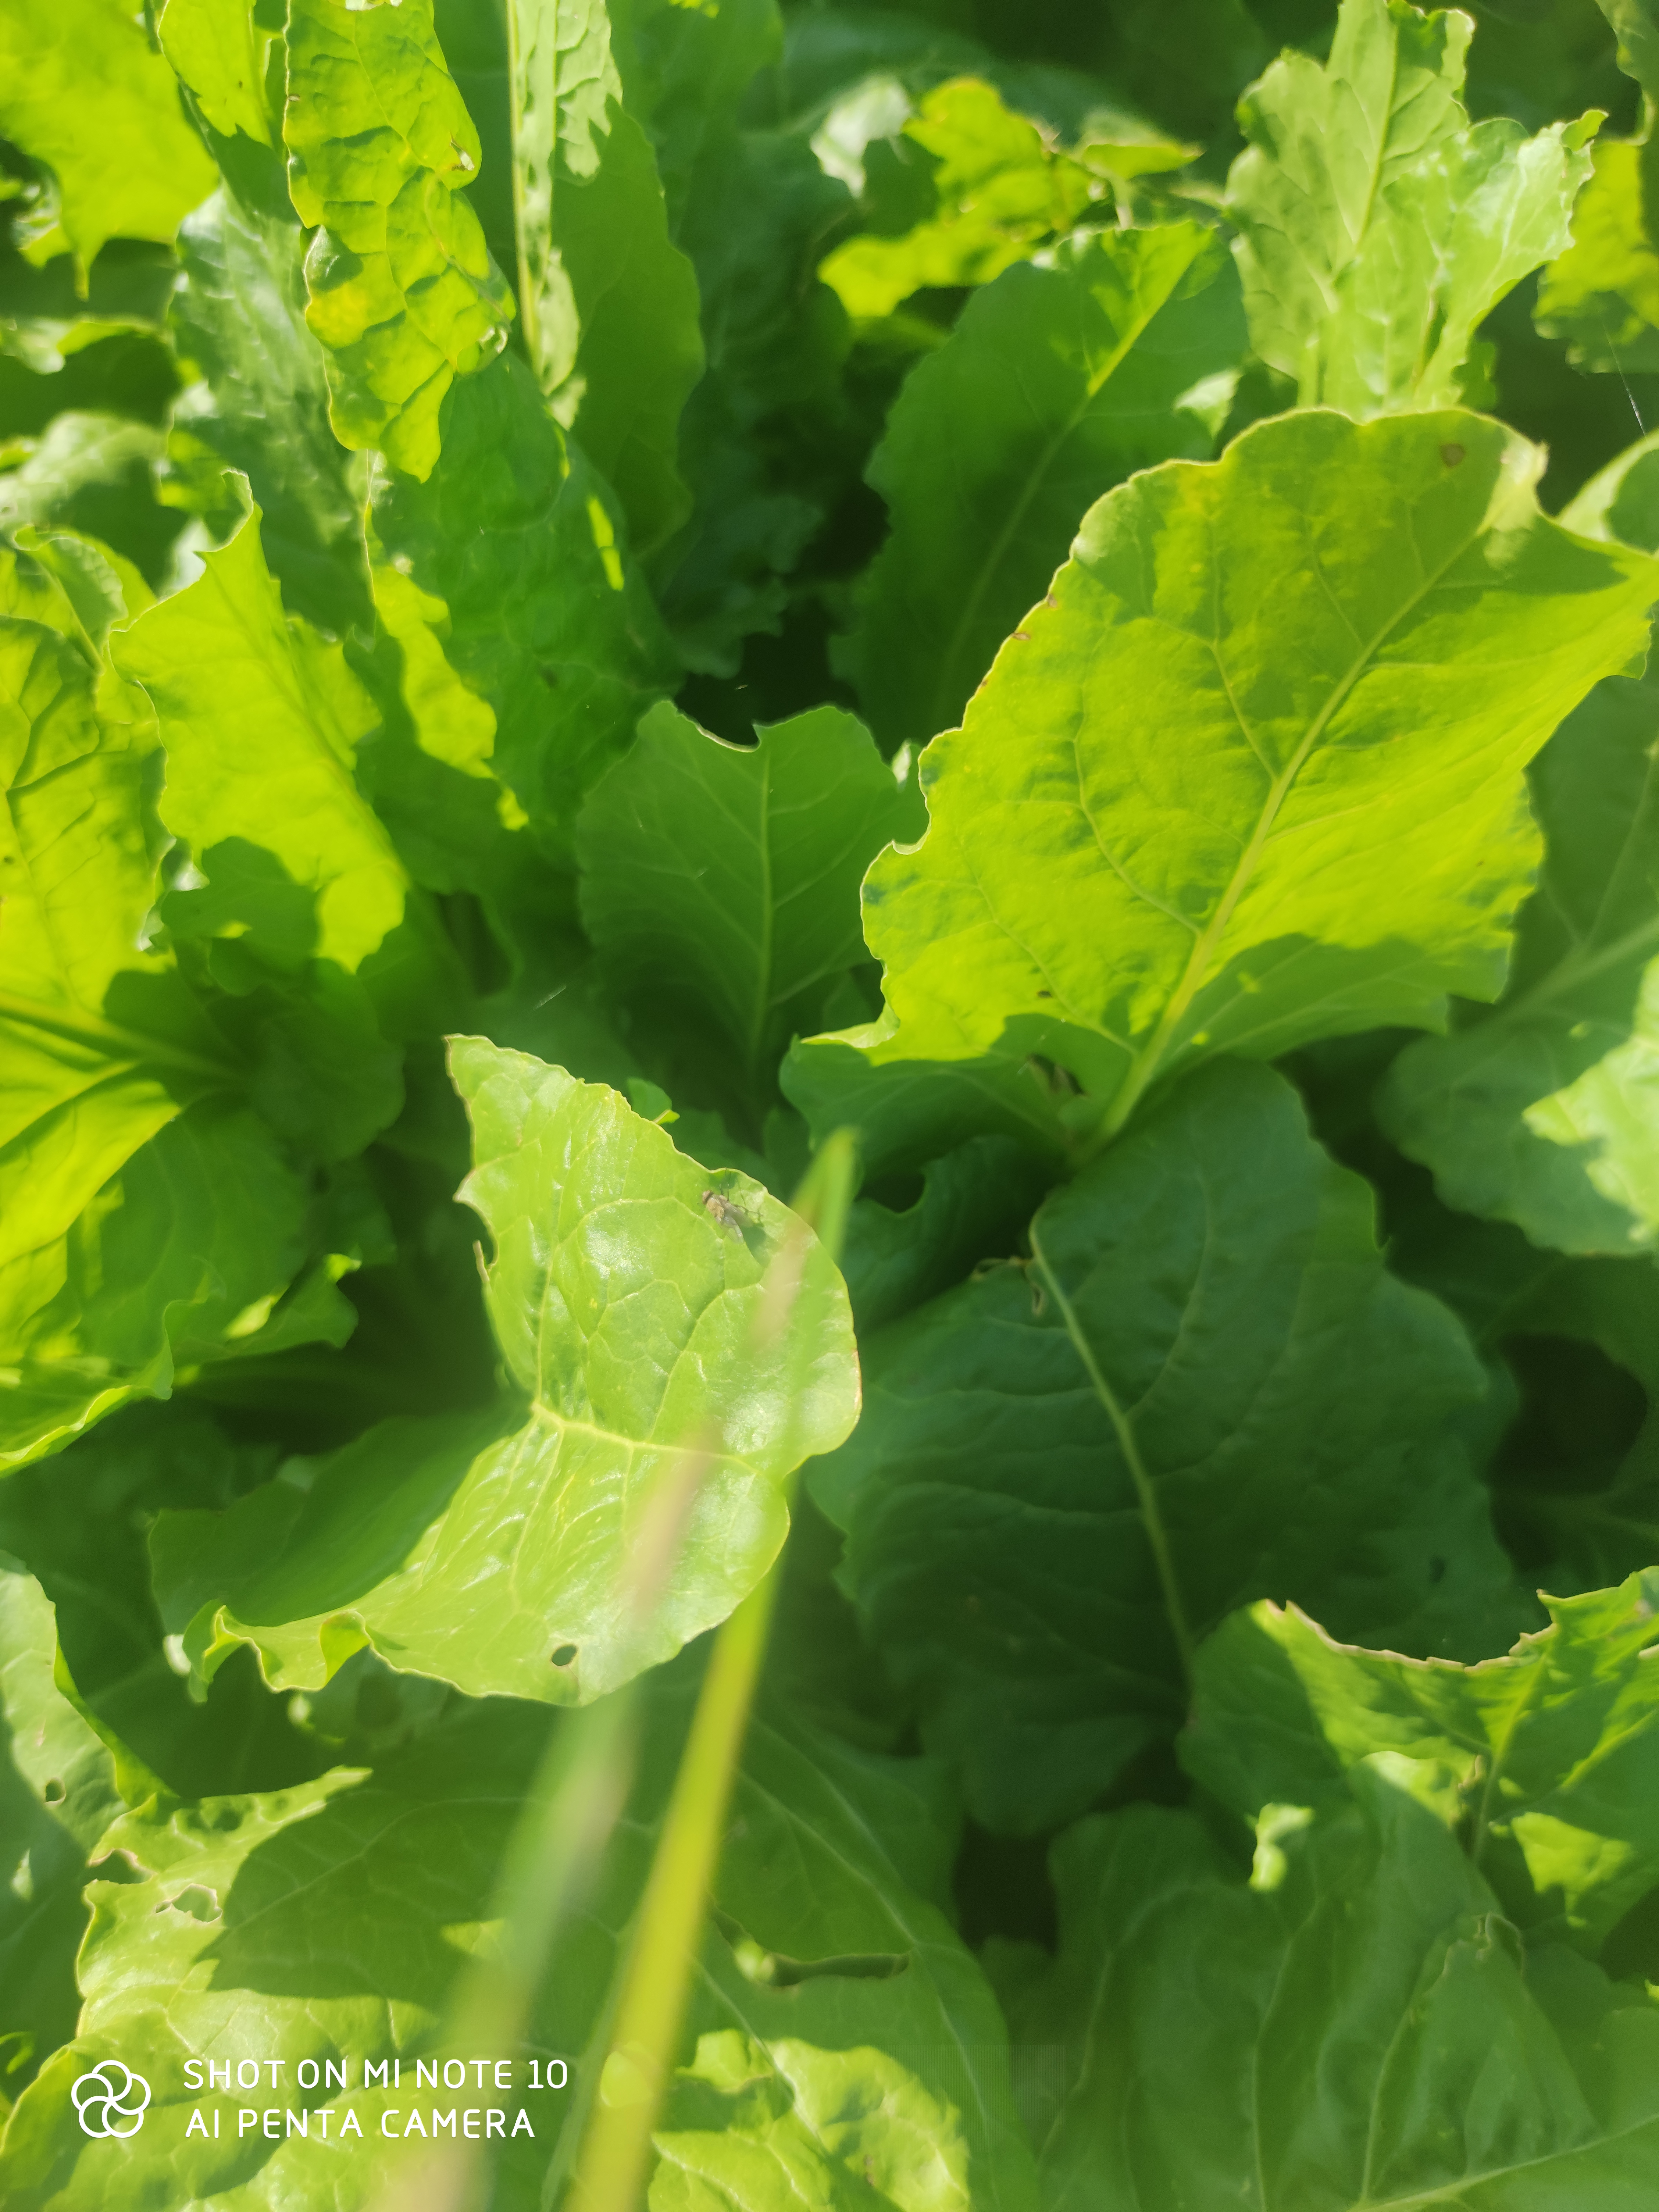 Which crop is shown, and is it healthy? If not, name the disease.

beet, unaffected
